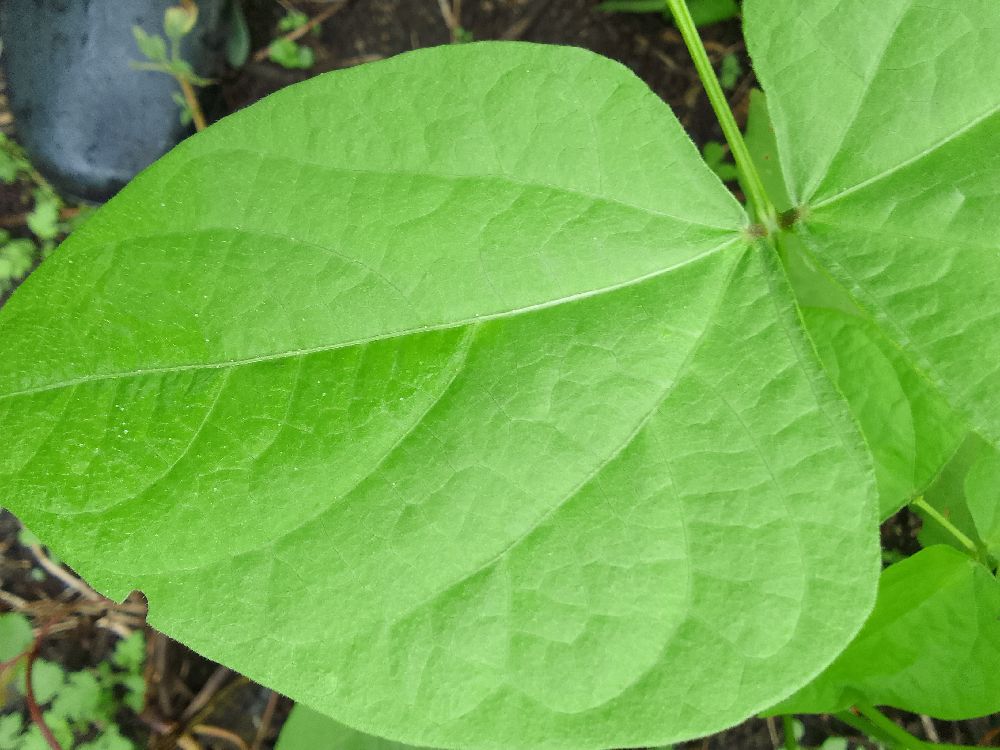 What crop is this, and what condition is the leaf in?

common bean, healthy
